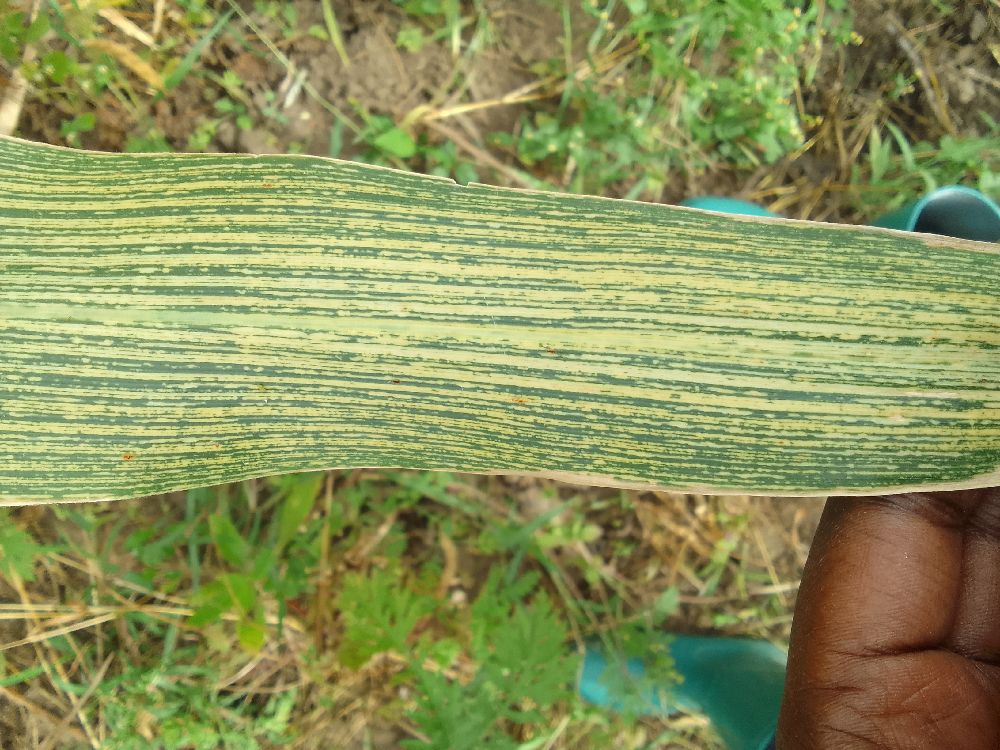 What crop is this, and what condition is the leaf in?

maize, maize streak virus
